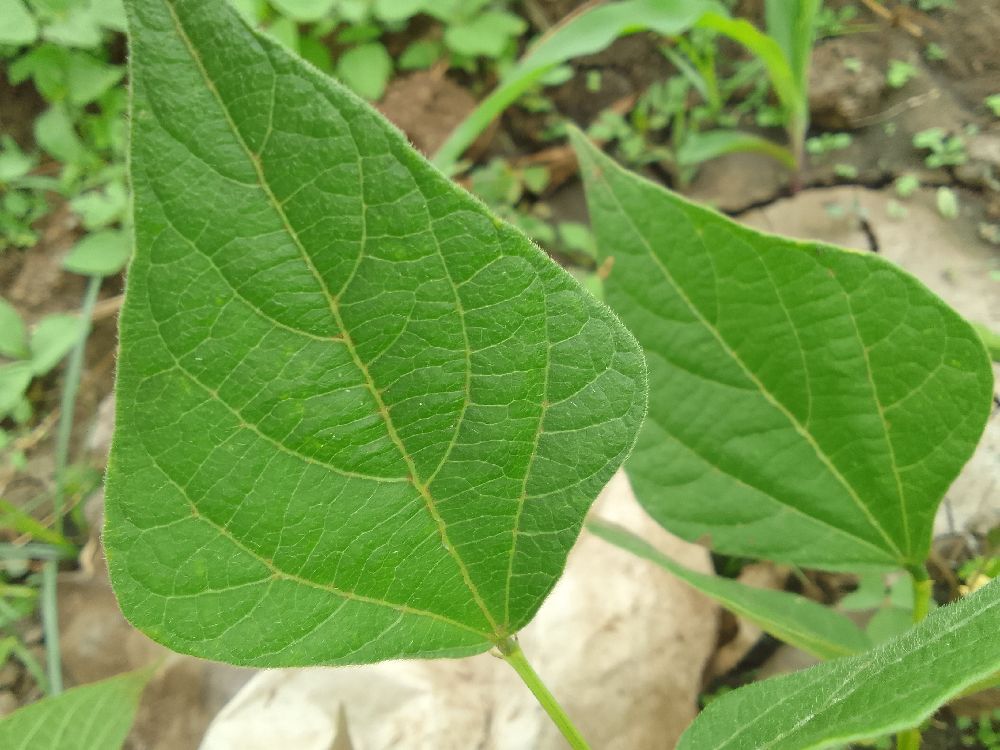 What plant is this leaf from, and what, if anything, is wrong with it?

common bean, healthy
